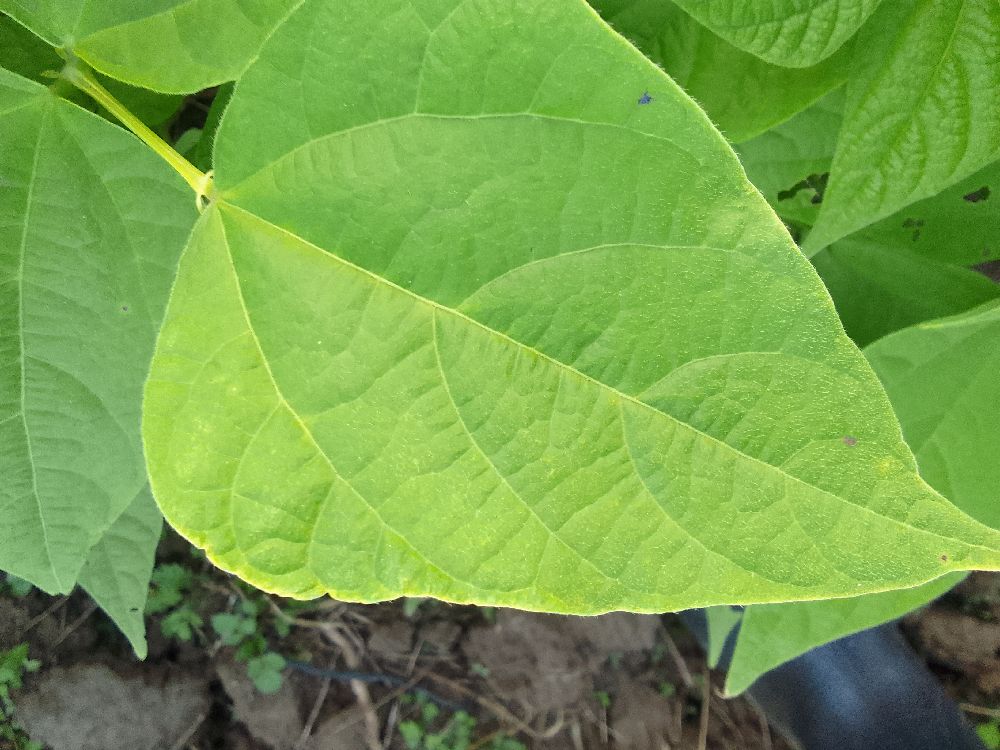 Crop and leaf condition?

common bean, healthy
